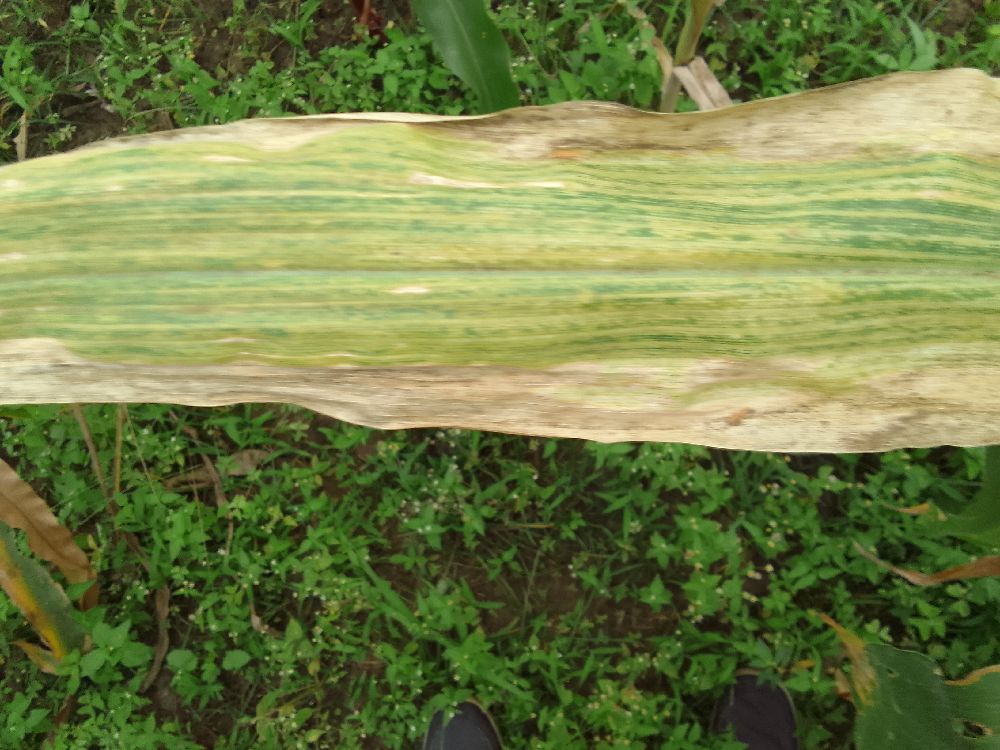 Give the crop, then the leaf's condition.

maize, maize lethal necrosis
